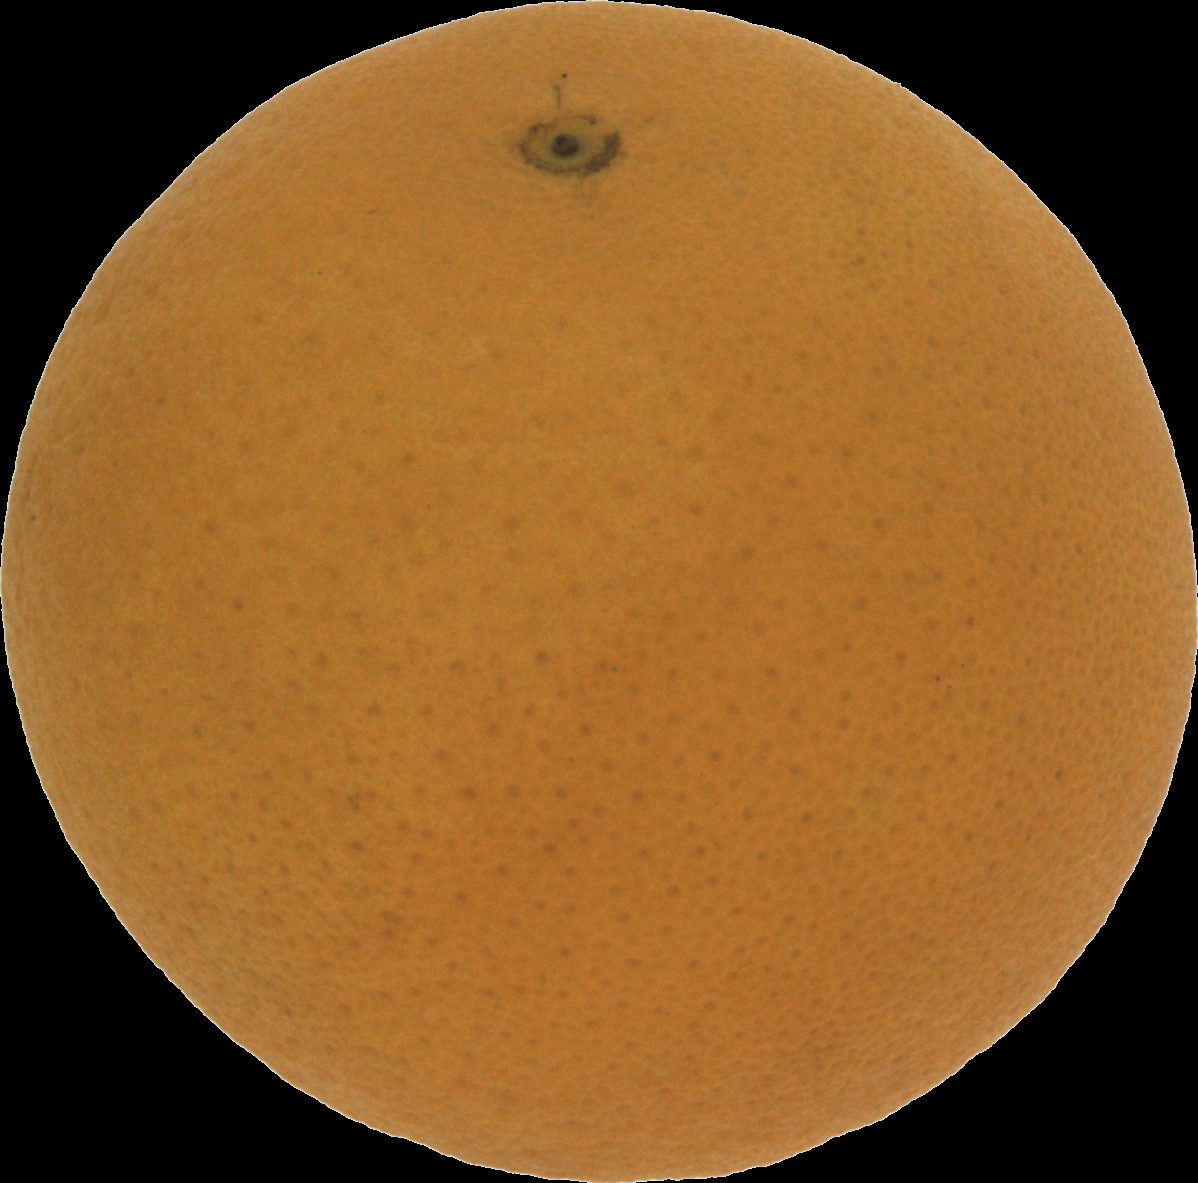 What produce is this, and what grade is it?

orange, good
